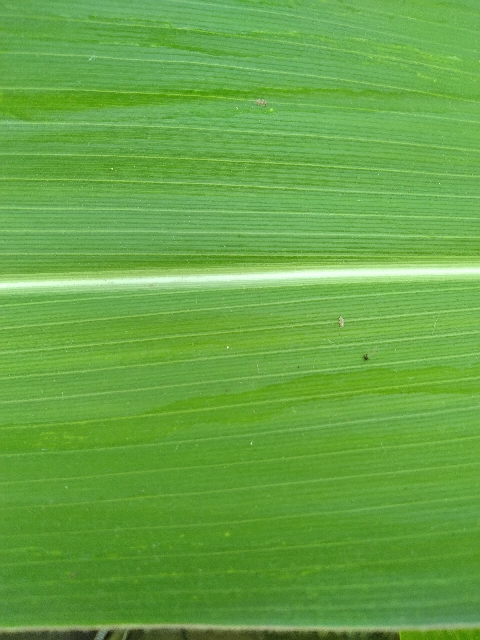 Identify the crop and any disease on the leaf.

maize, healthy
